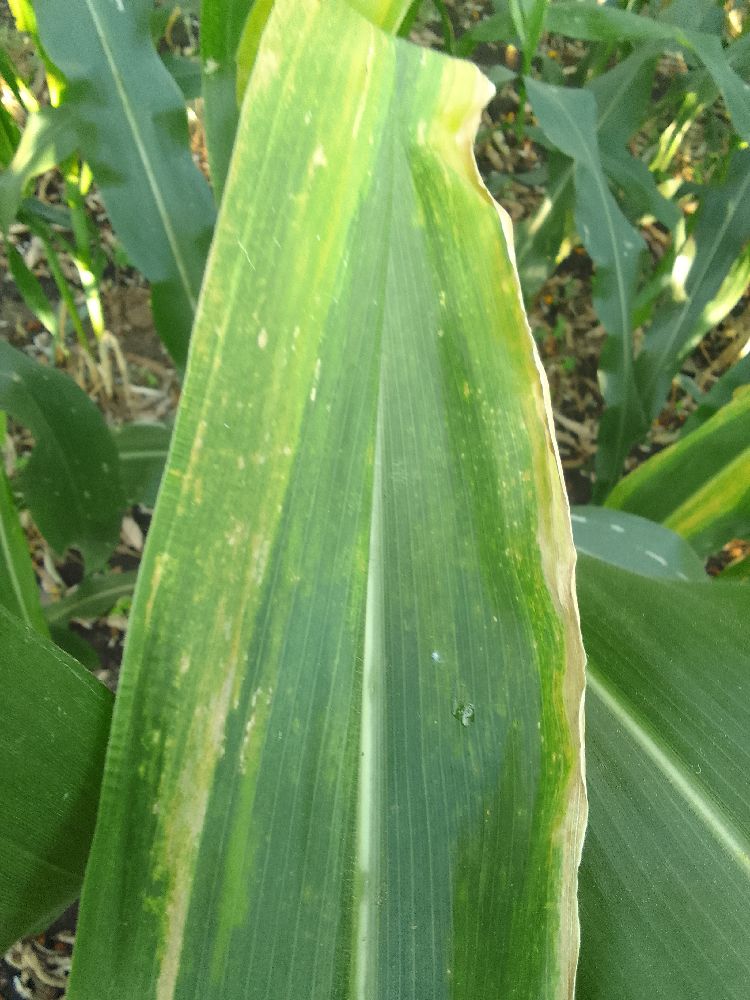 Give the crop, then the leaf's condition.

maize, maize lethal necrosis
